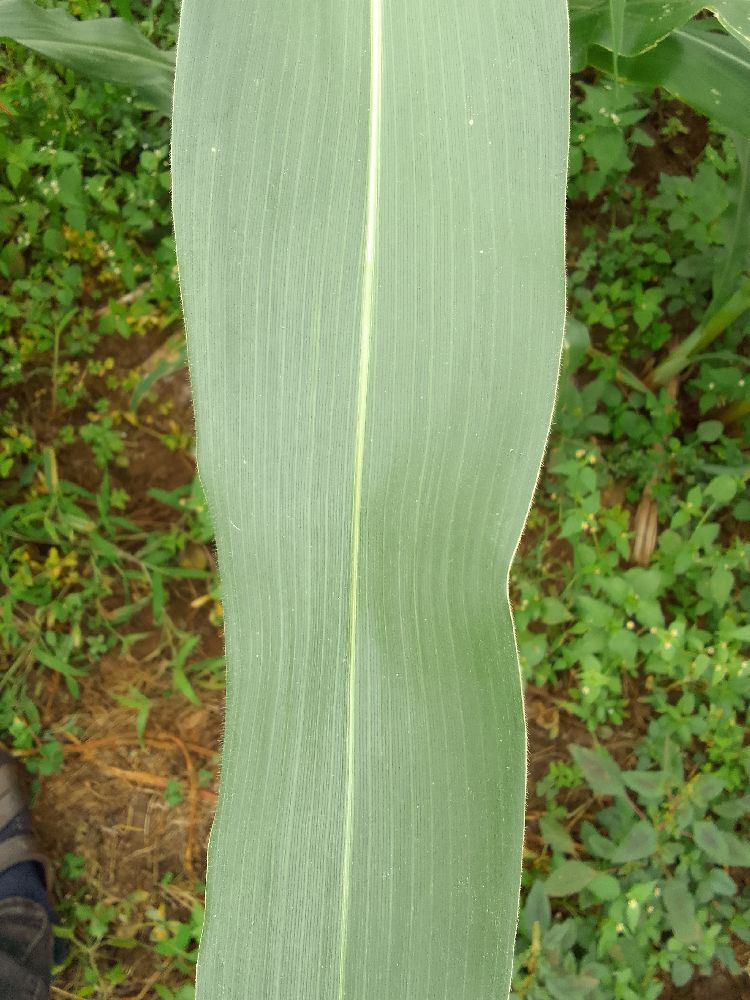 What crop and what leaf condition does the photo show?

maize, healthy
